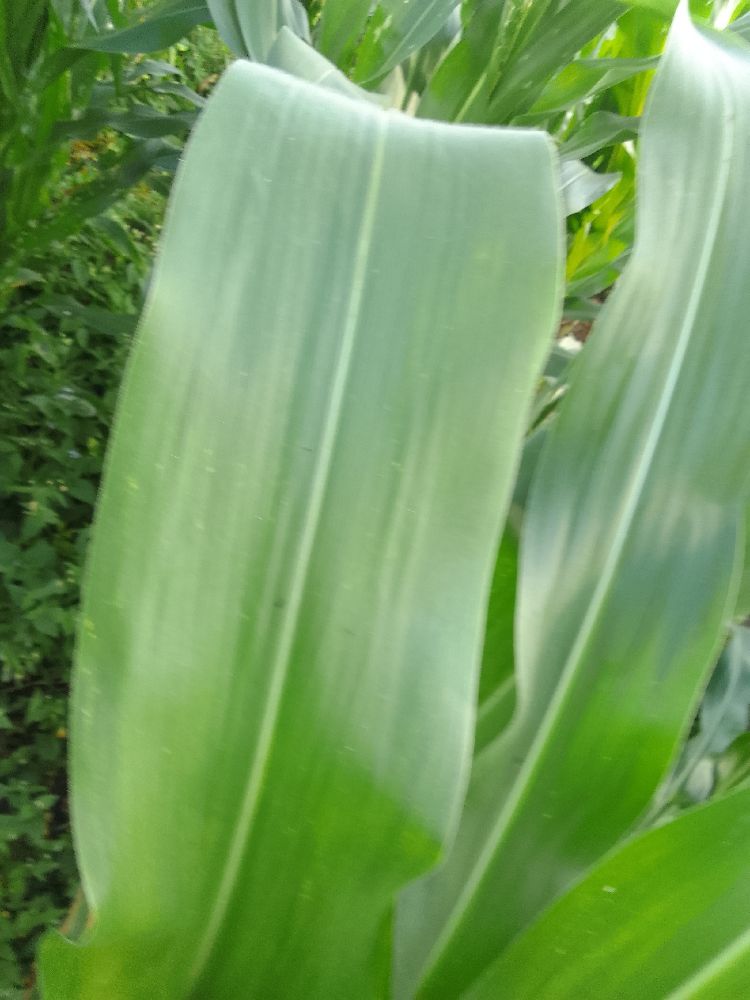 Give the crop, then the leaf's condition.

maize, healthy
